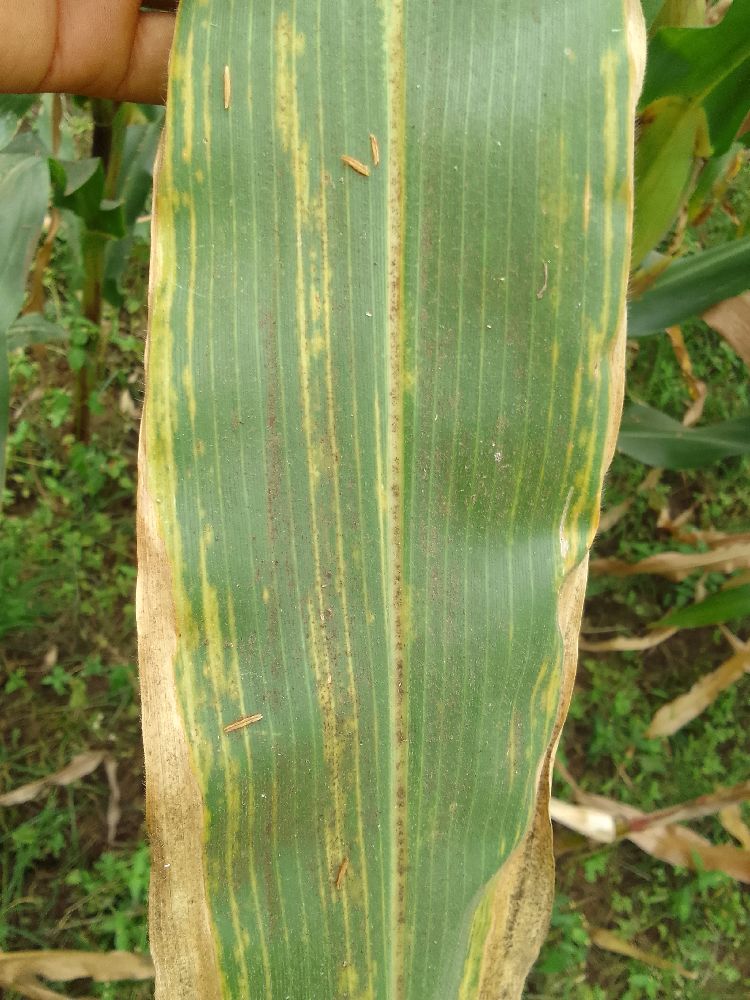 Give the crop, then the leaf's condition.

maize, maize lethal necrosis
